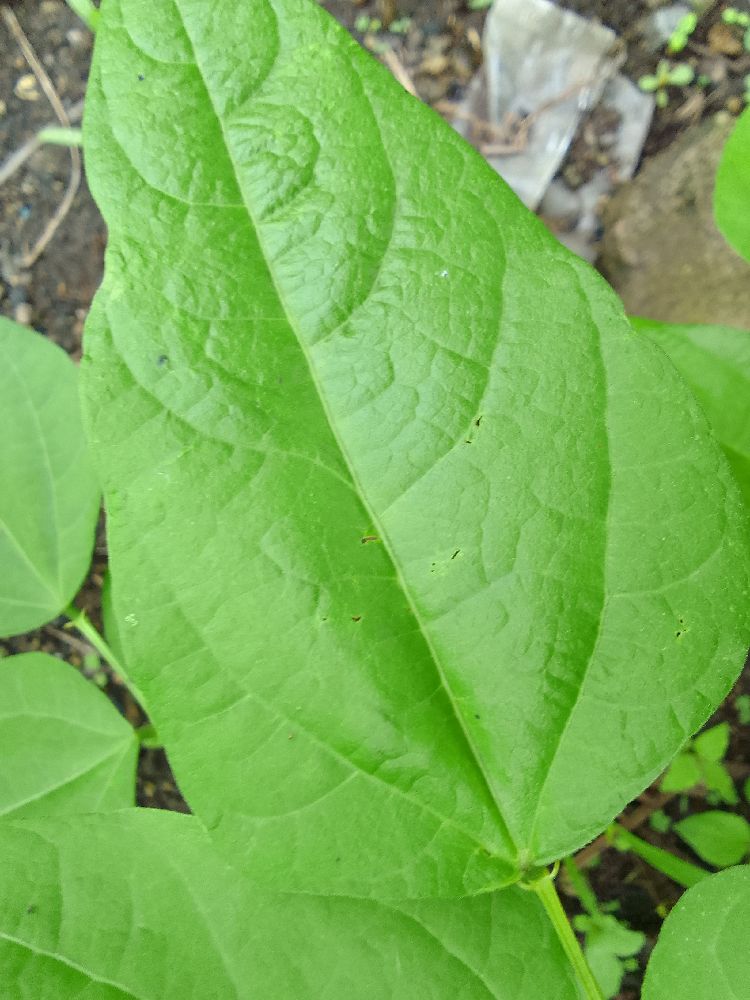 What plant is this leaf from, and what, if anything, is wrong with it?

common bean, healthy
